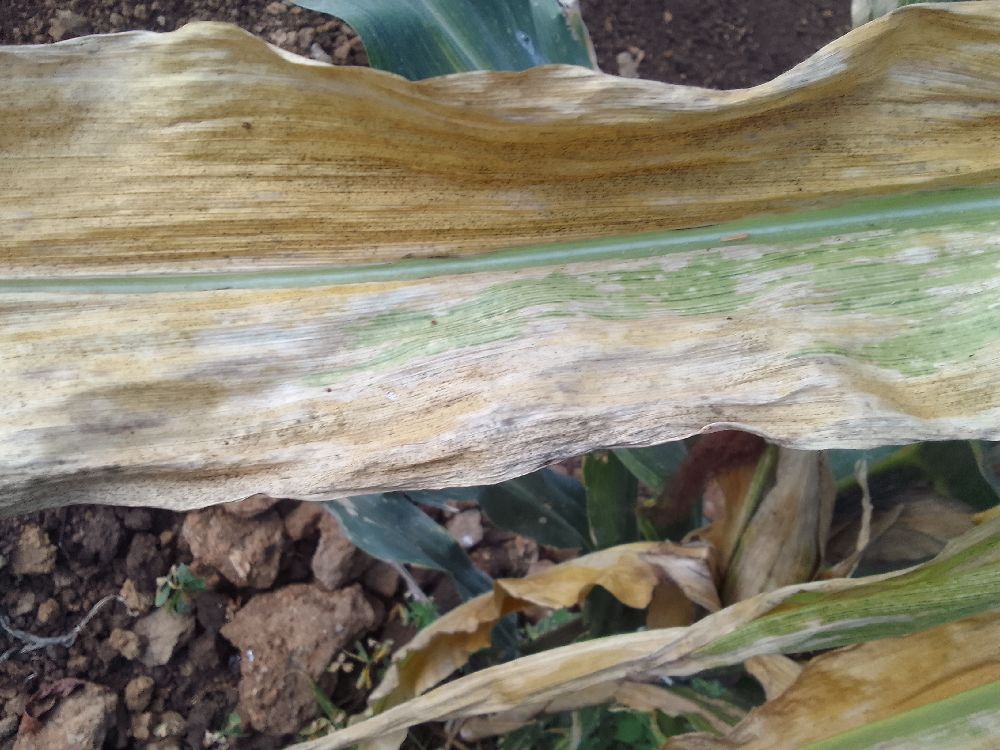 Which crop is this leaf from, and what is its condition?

maize, maize lethal necrosis
